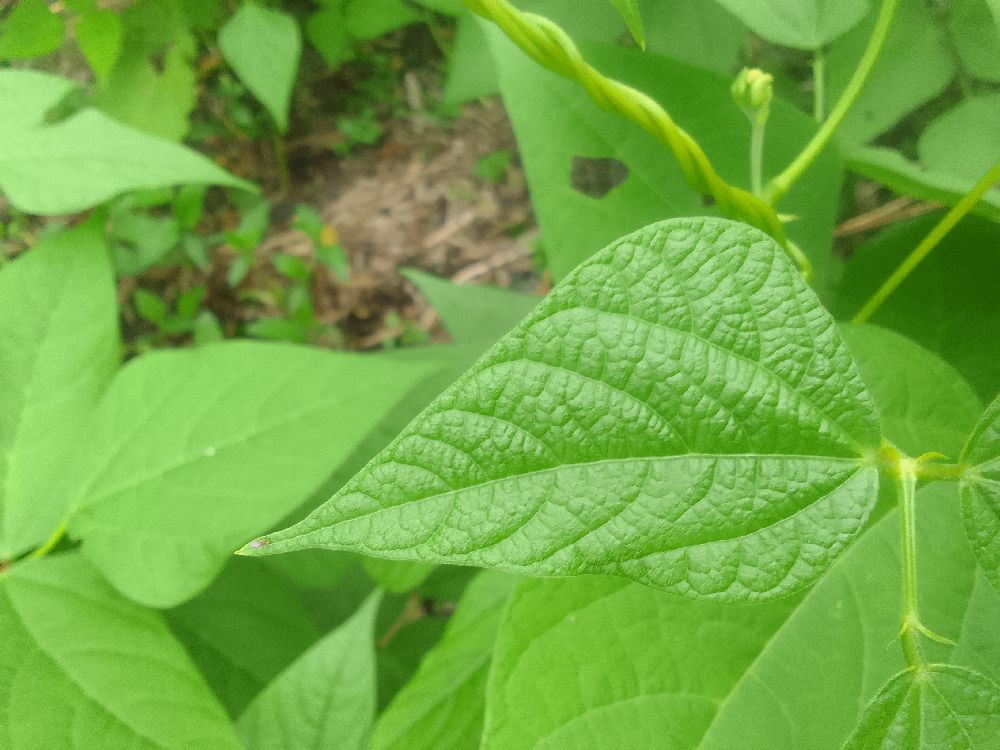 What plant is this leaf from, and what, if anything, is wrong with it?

common bean, healthy
